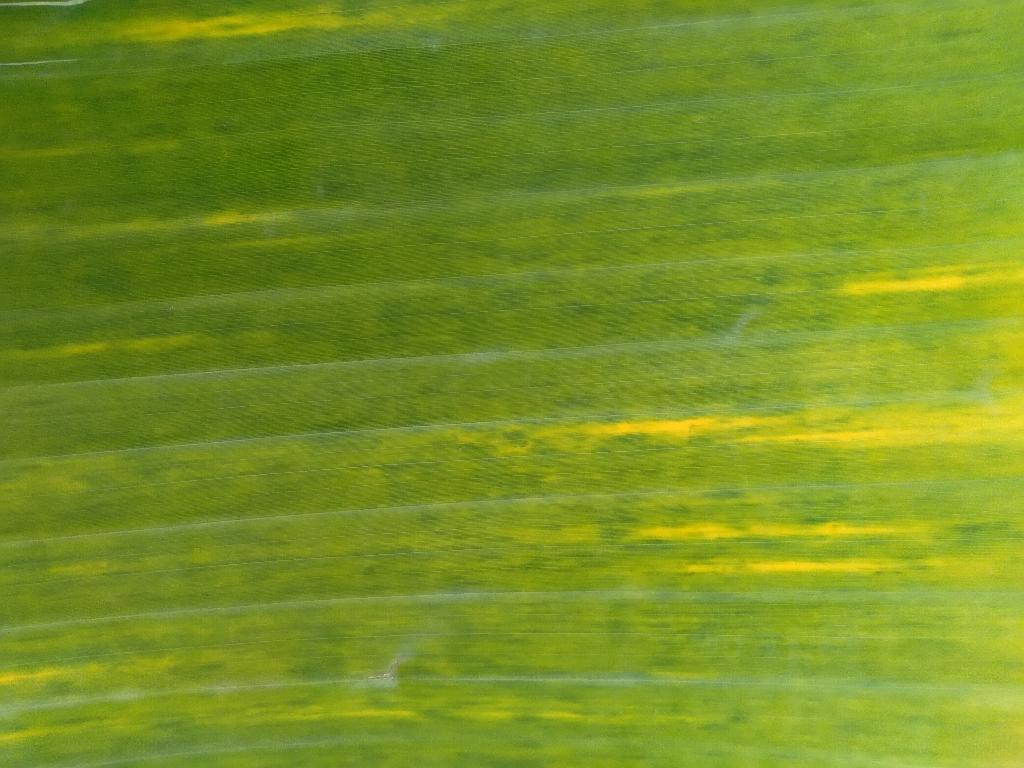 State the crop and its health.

banana, fusarium wilt race 1
